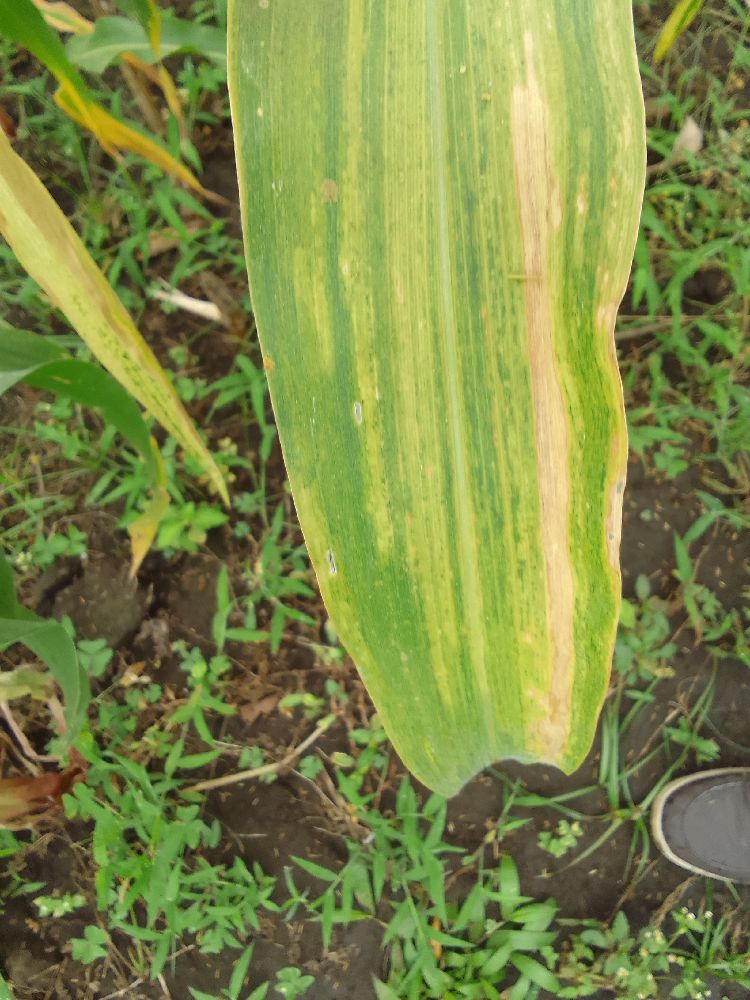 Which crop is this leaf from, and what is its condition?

maize, maize lethal necrosis
